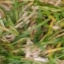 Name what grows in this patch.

grass
